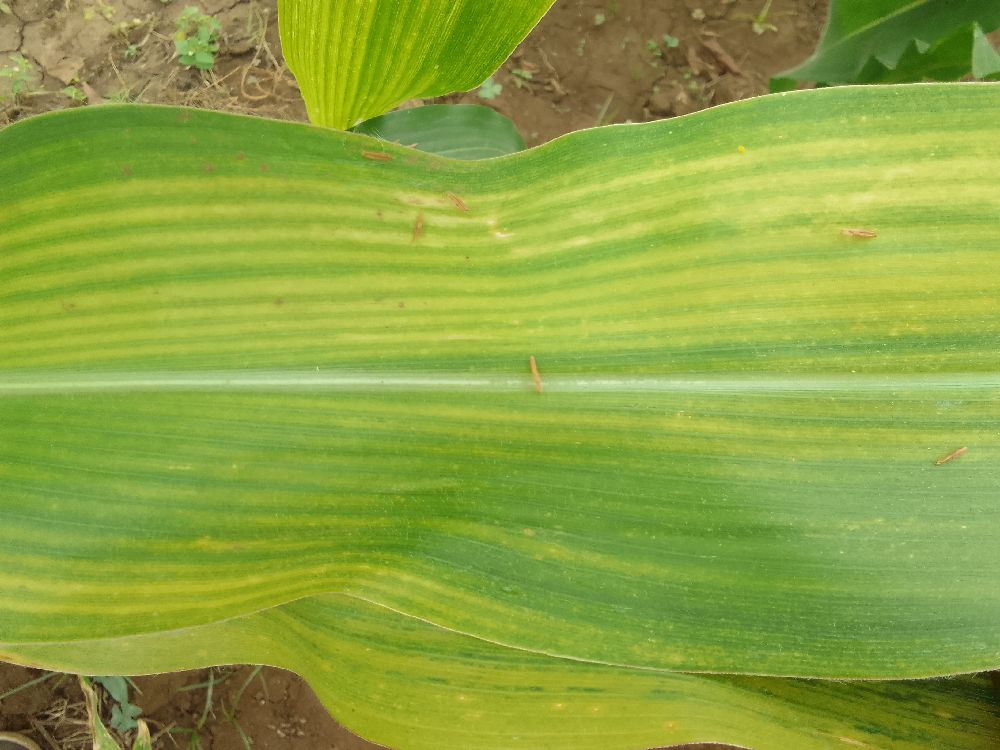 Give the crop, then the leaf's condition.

maize, maize lethal necrosis
